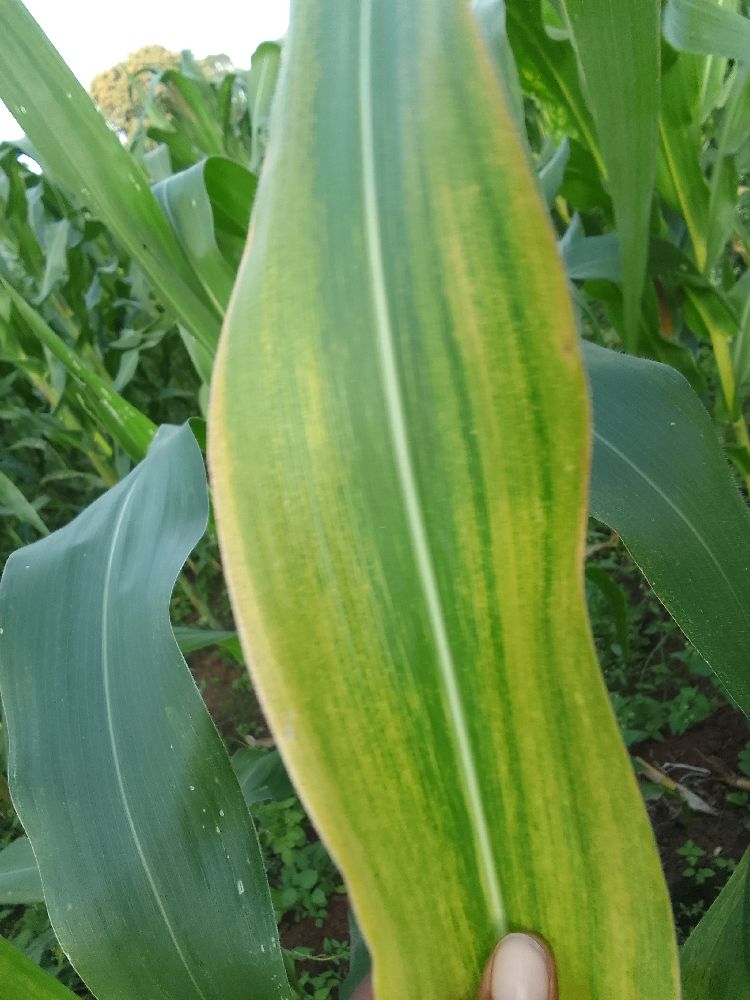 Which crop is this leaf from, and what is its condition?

maize, maize lethal necrosis
